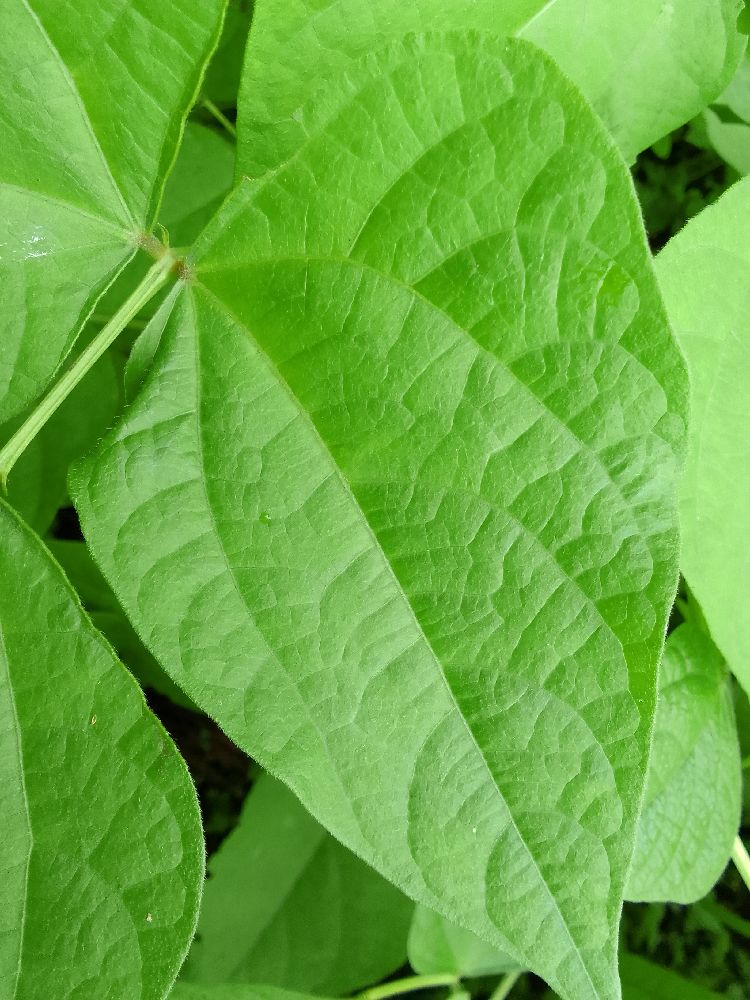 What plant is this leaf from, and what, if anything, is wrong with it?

maize, healthy
